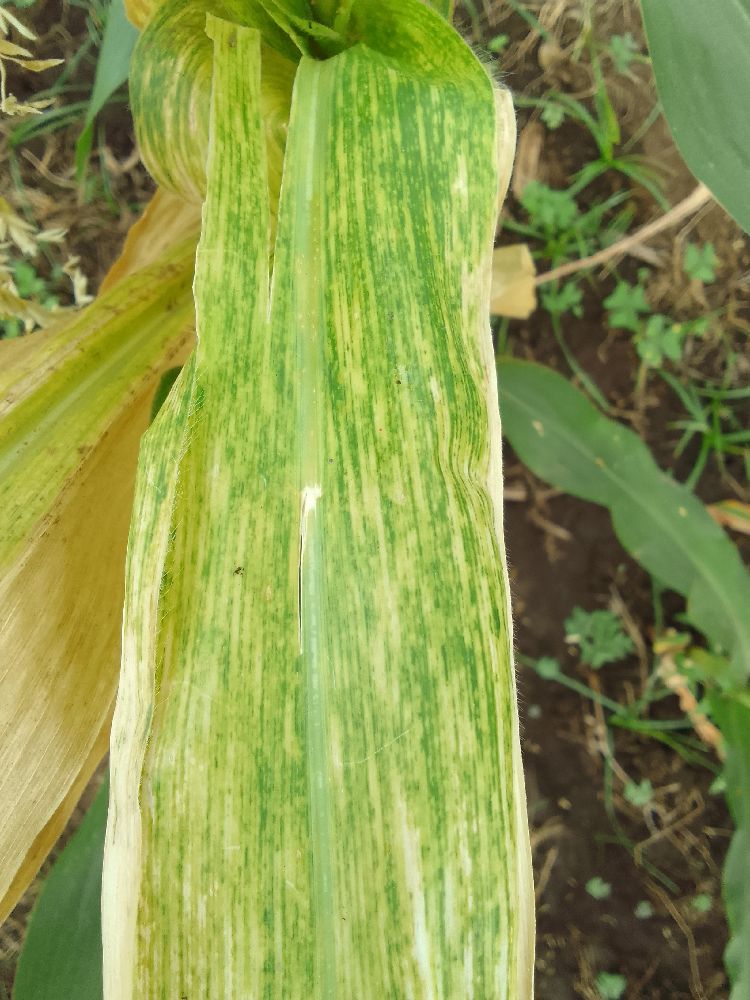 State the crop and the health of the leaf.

maize, maize lethal necrosis
